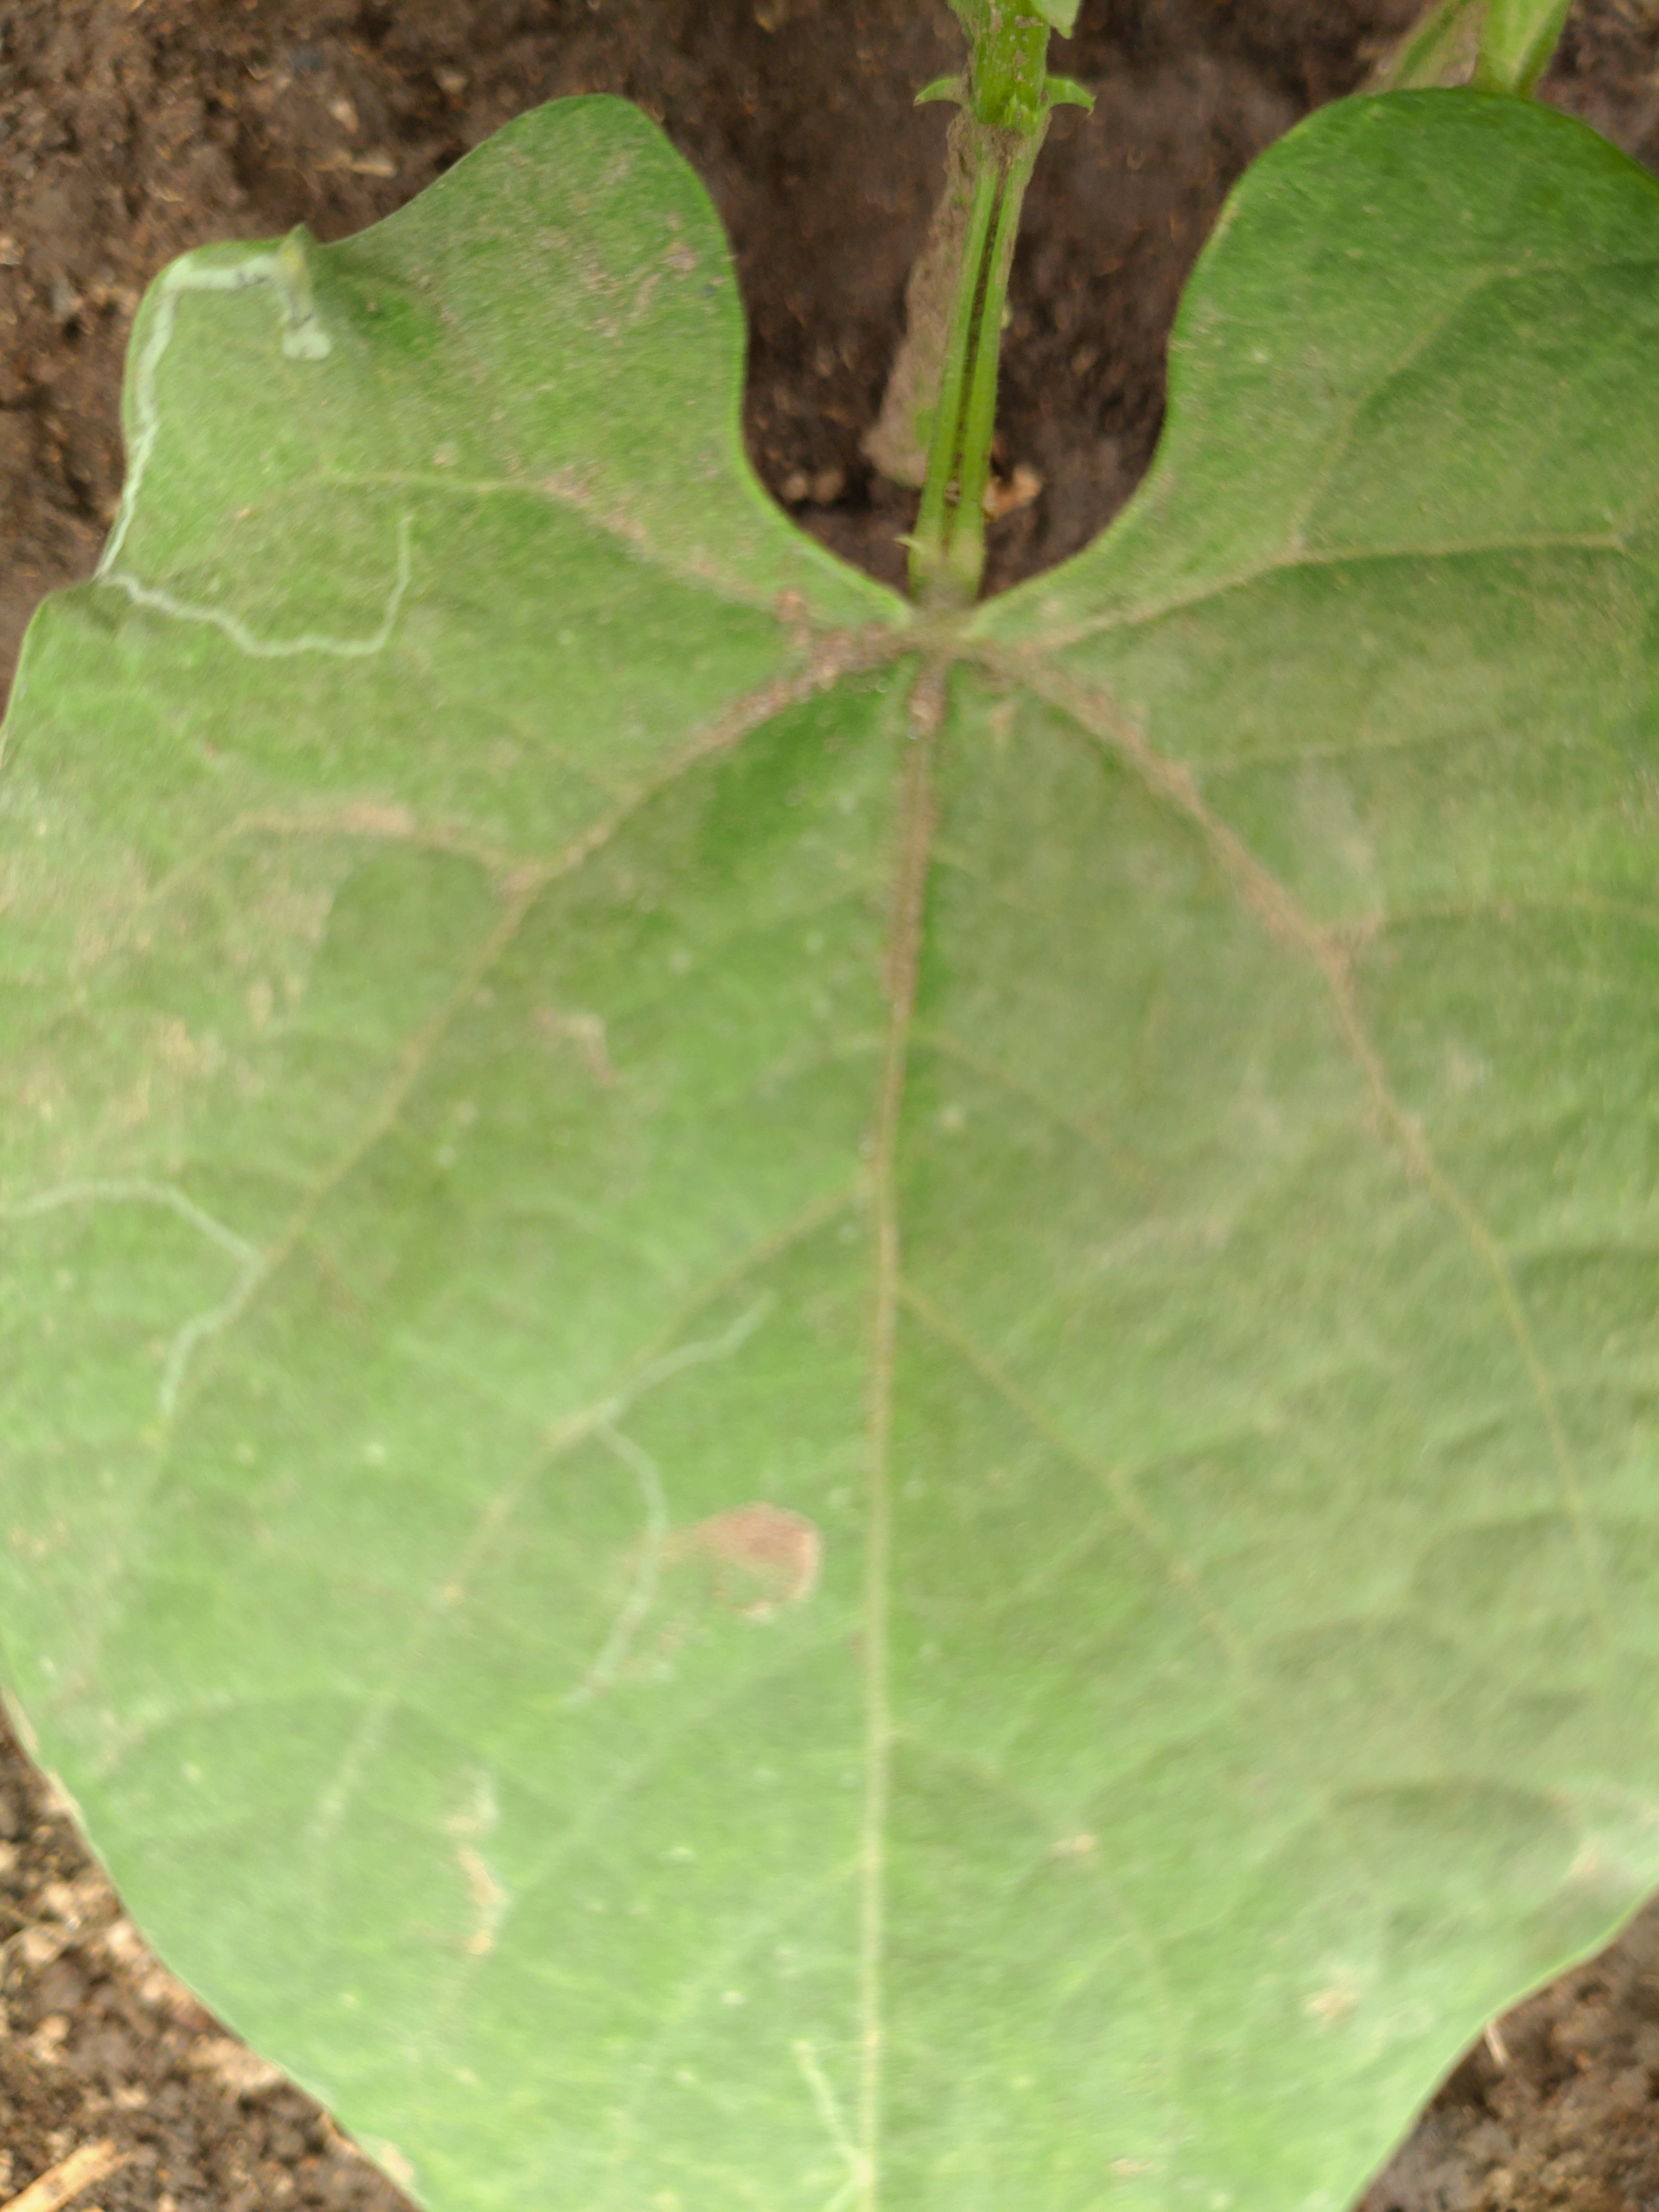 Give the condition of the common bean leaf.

healthy
